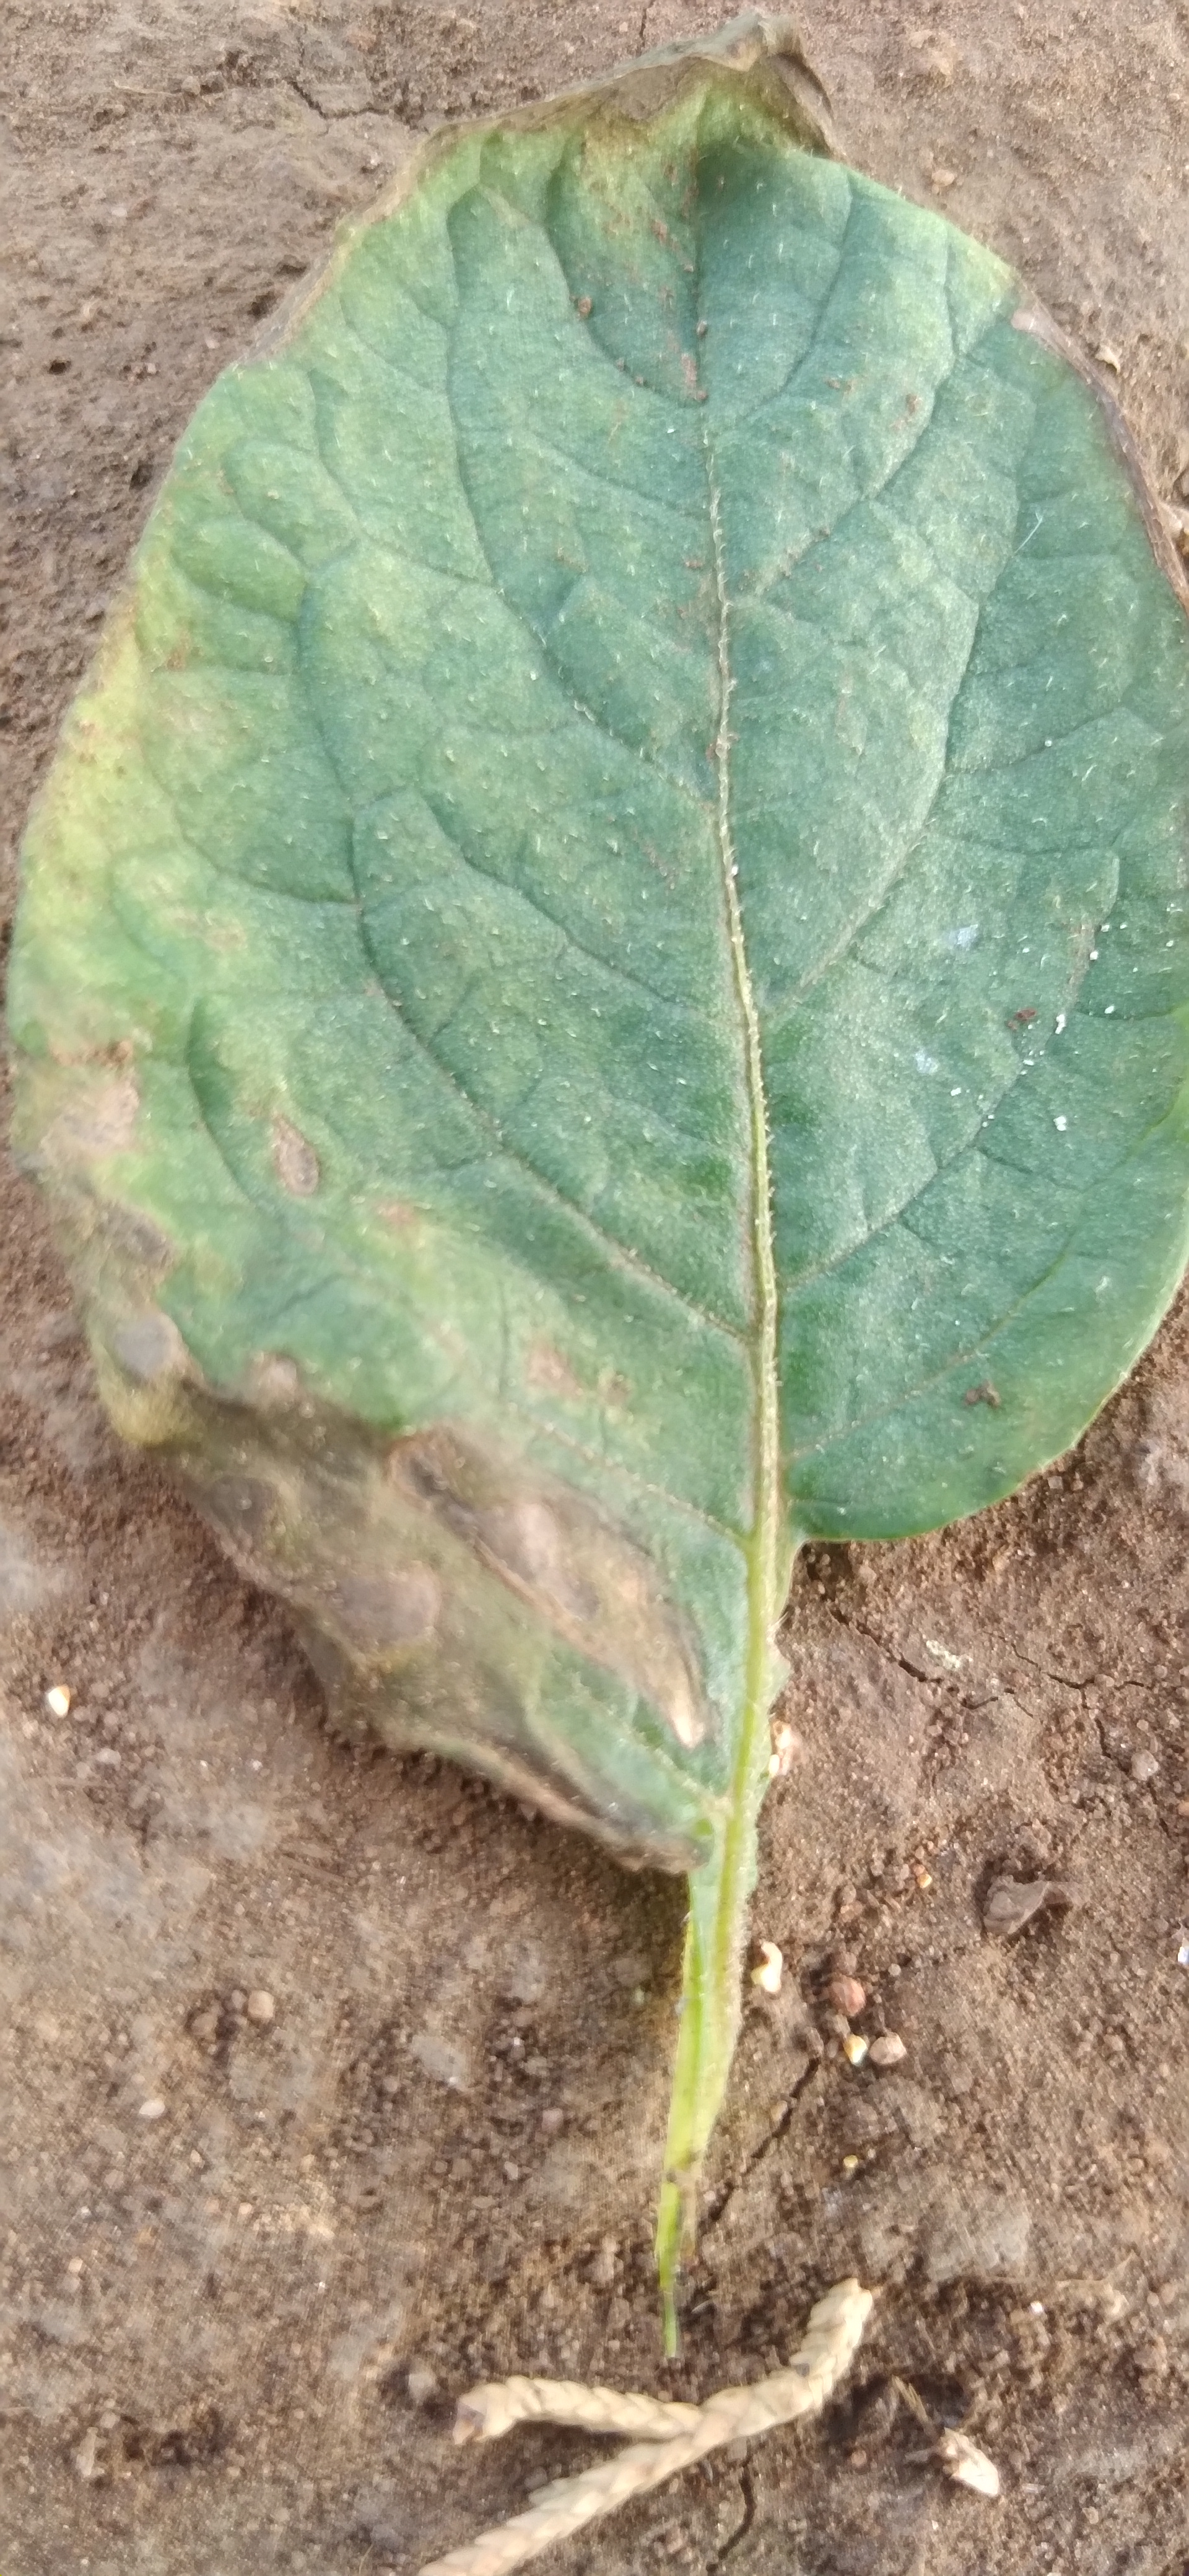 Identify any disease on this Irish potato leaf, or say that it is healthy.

early blight
